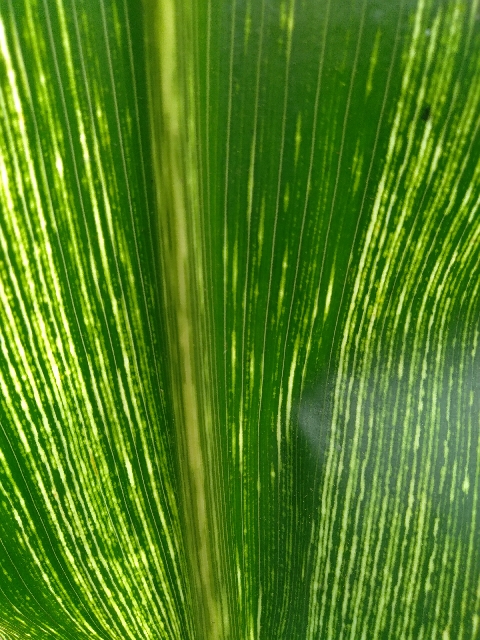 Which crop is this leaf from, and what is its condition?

maize, maize streak virus
